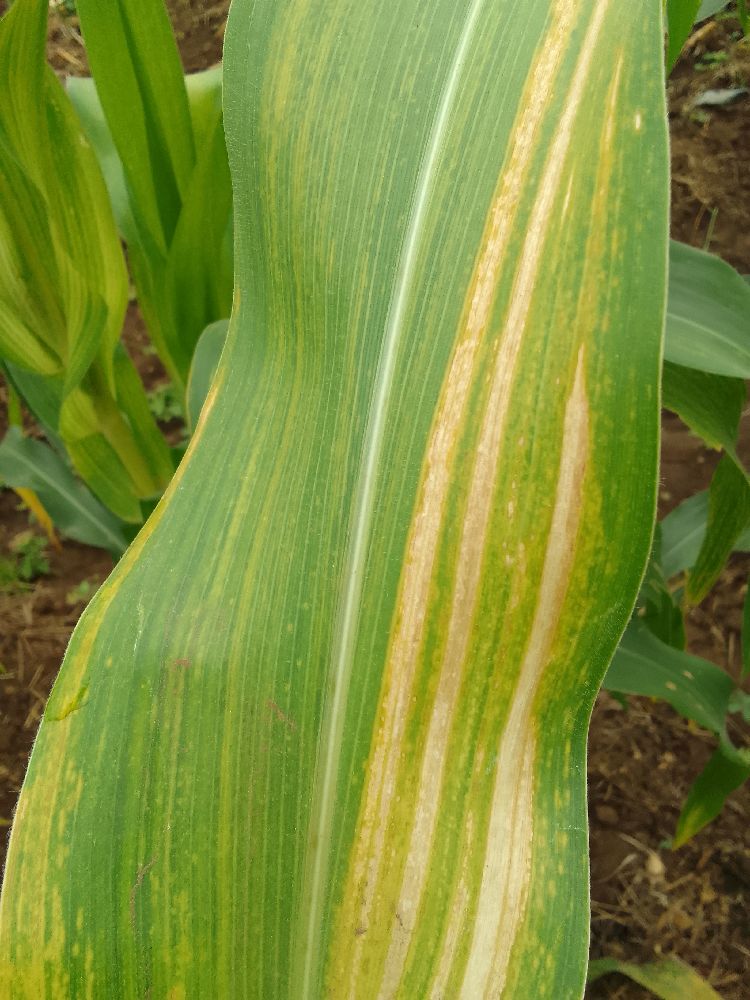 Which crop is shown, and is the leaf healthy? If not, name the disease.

maize, maize lethal necrosis
